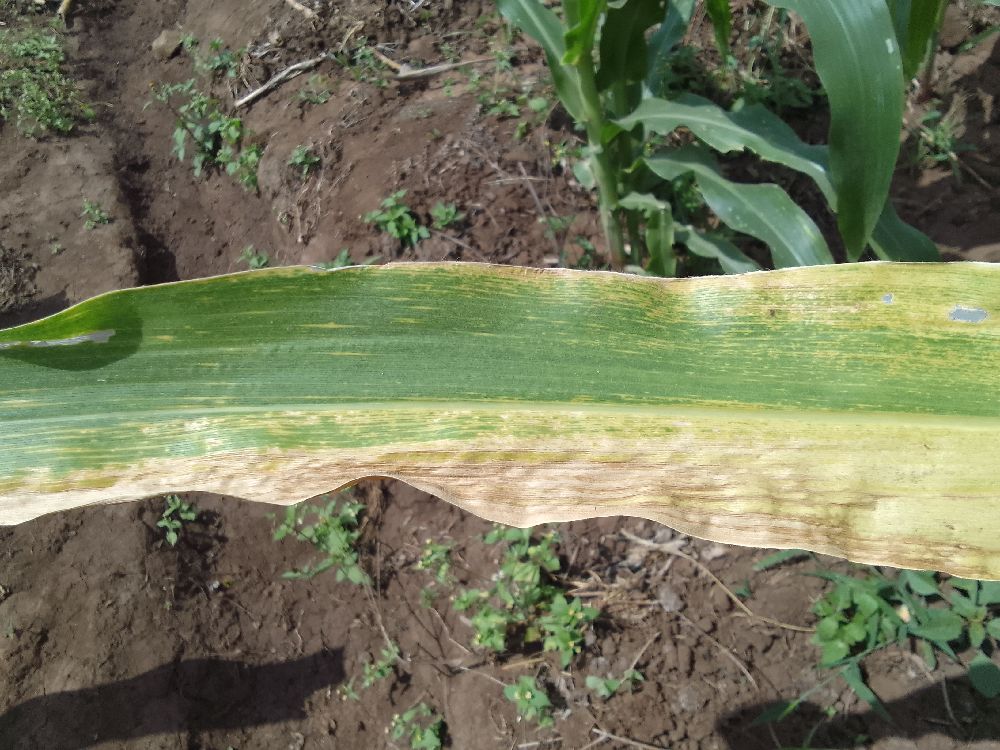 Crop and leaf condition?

maize, maize lethal necrosis
